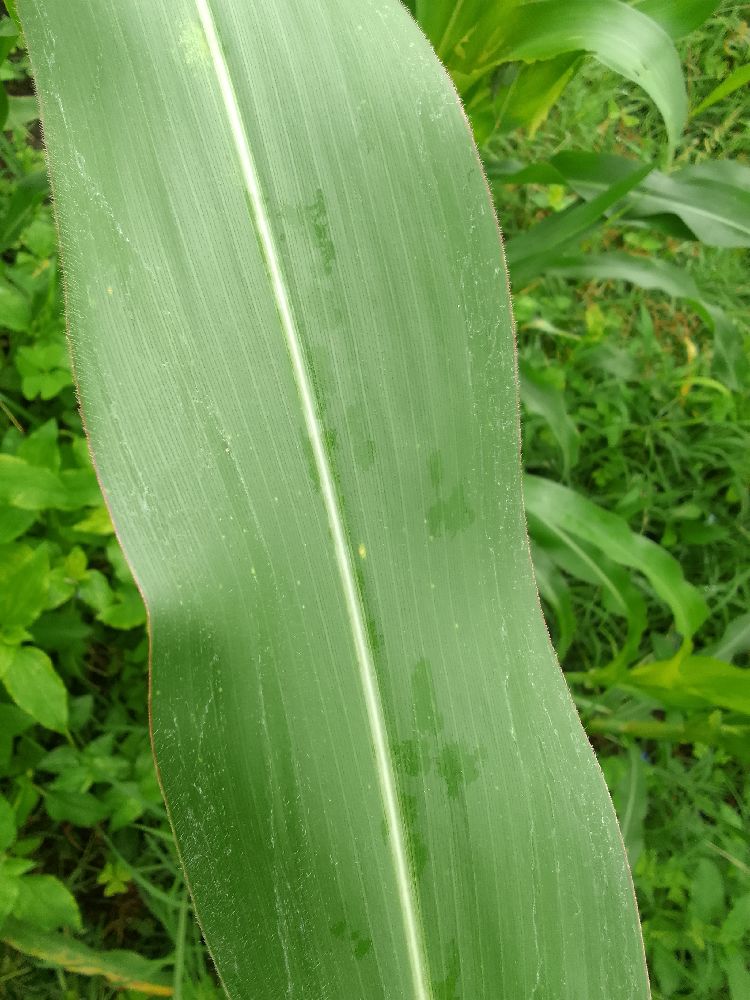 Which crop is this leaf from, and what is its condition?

maize, healthy
